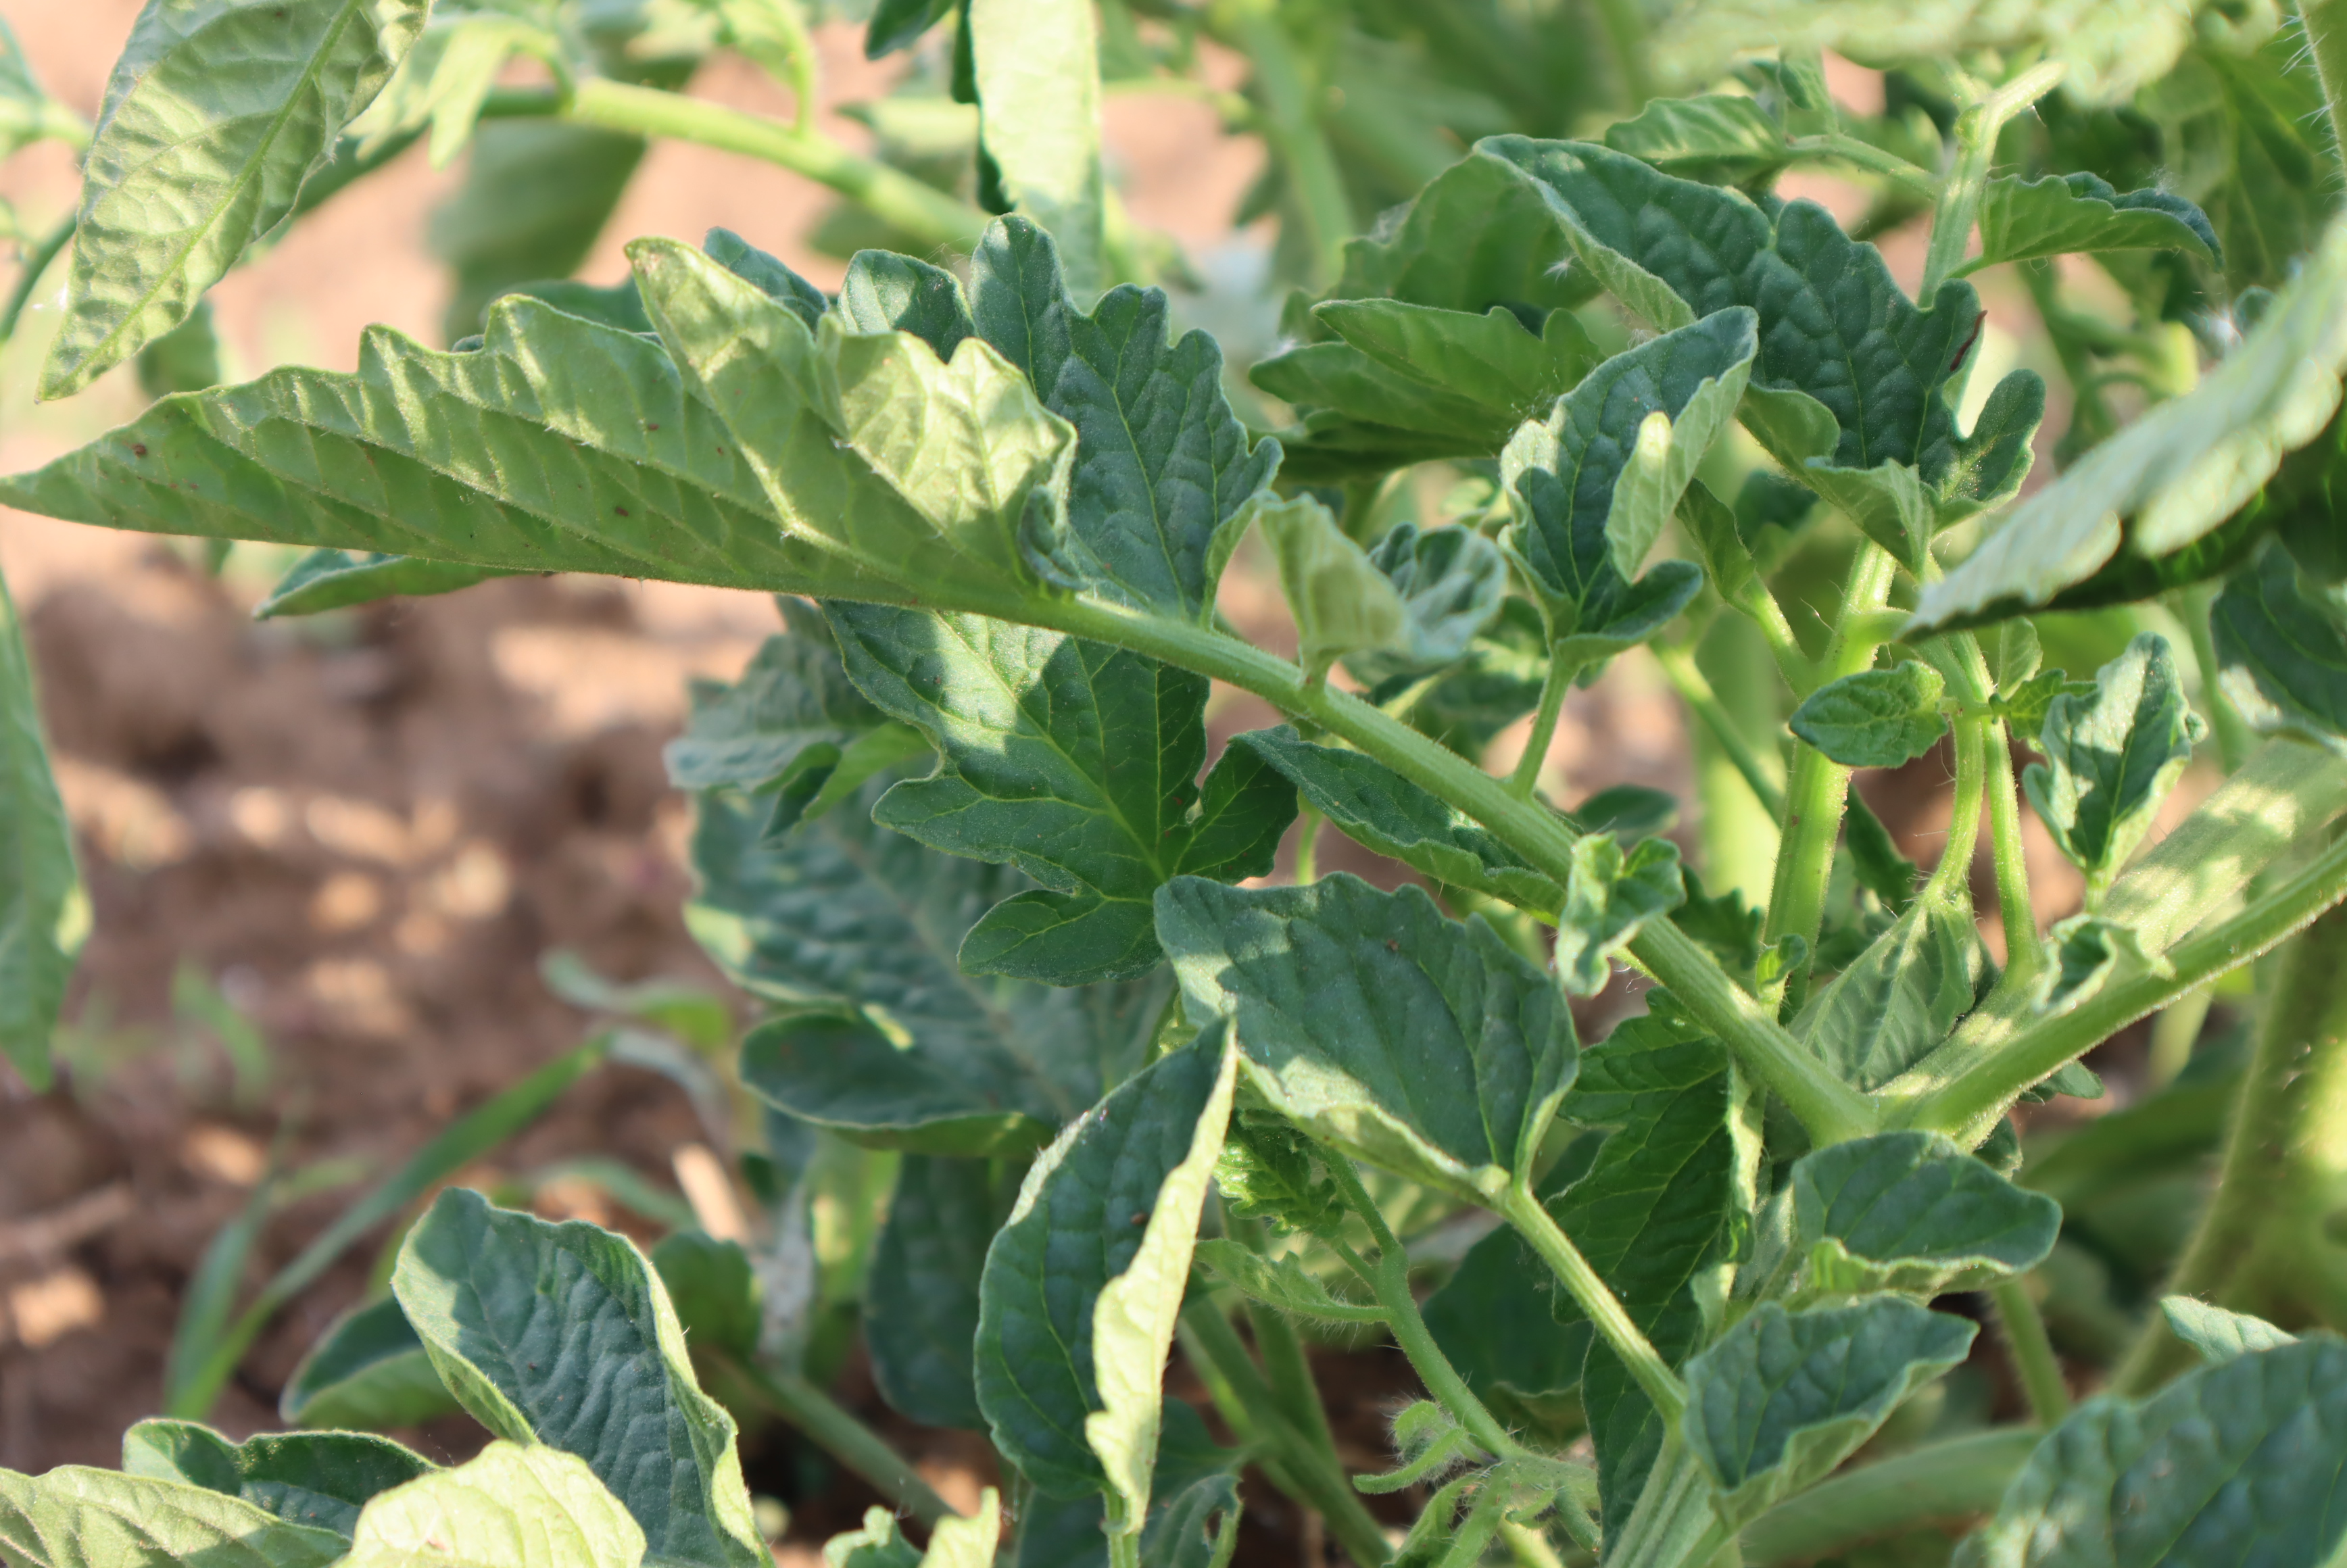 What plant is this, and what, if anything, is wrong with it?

tomato, water stress
